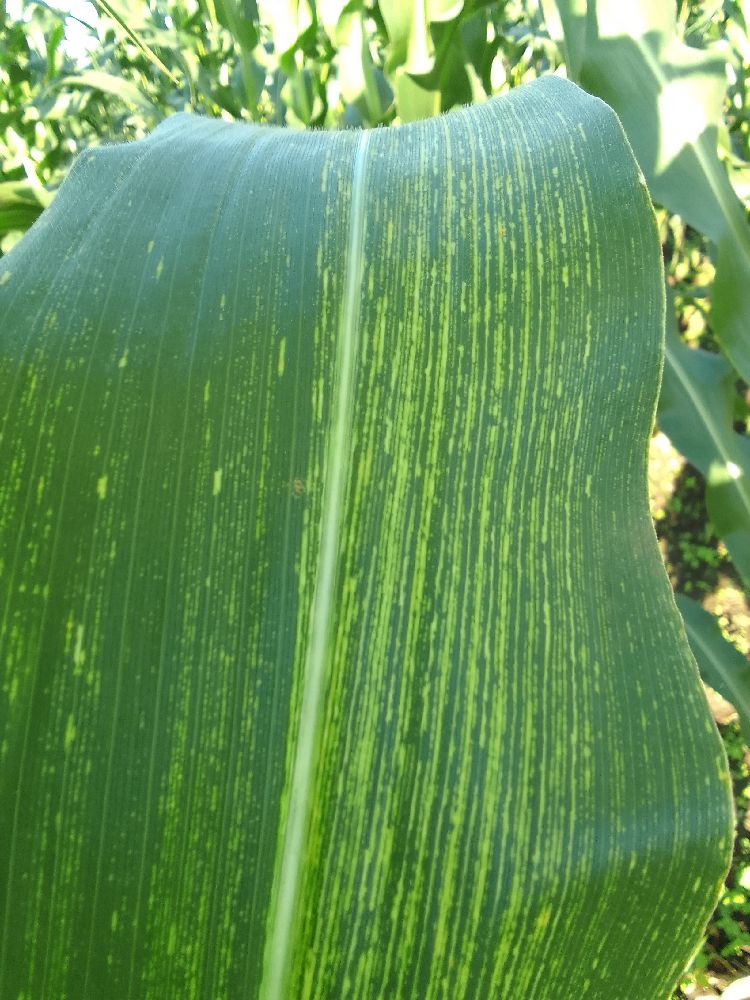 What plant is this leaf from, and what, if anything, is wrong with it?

maize, maize streak virus
